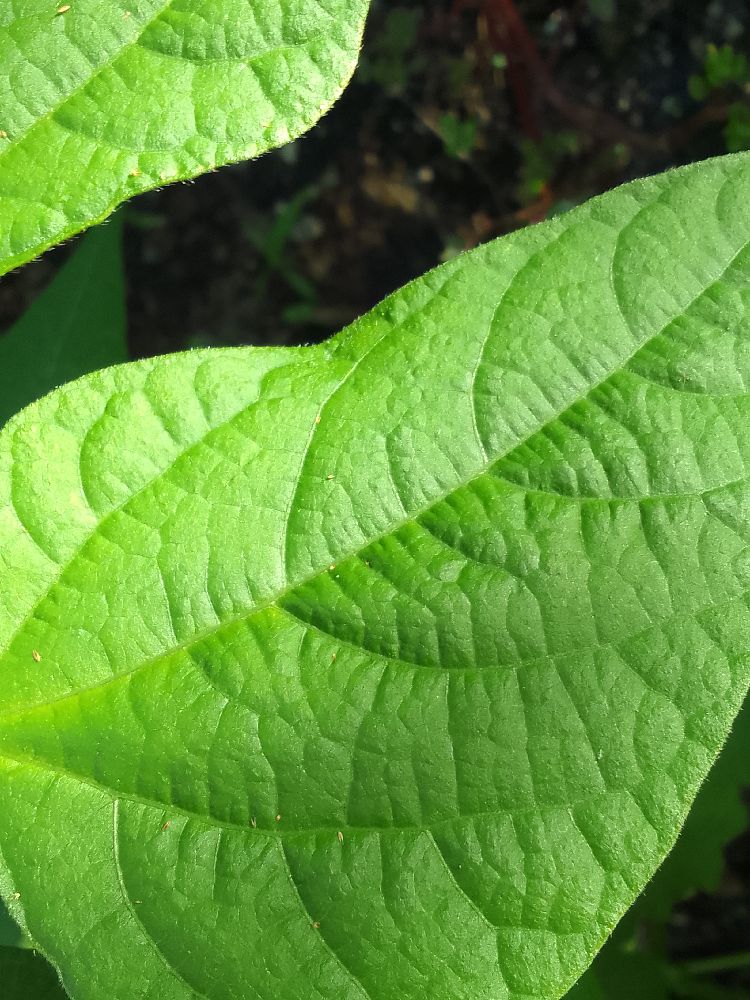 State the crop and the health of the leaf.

common bean, healthy
